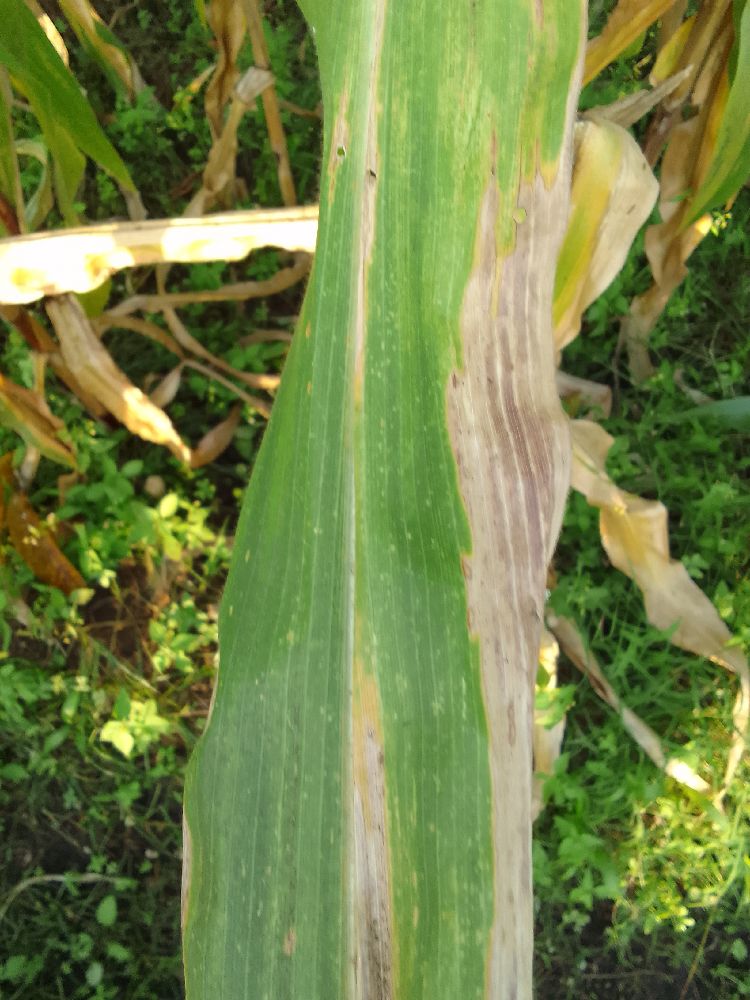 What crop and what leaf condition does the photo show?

maize, maize lethal necrosis
